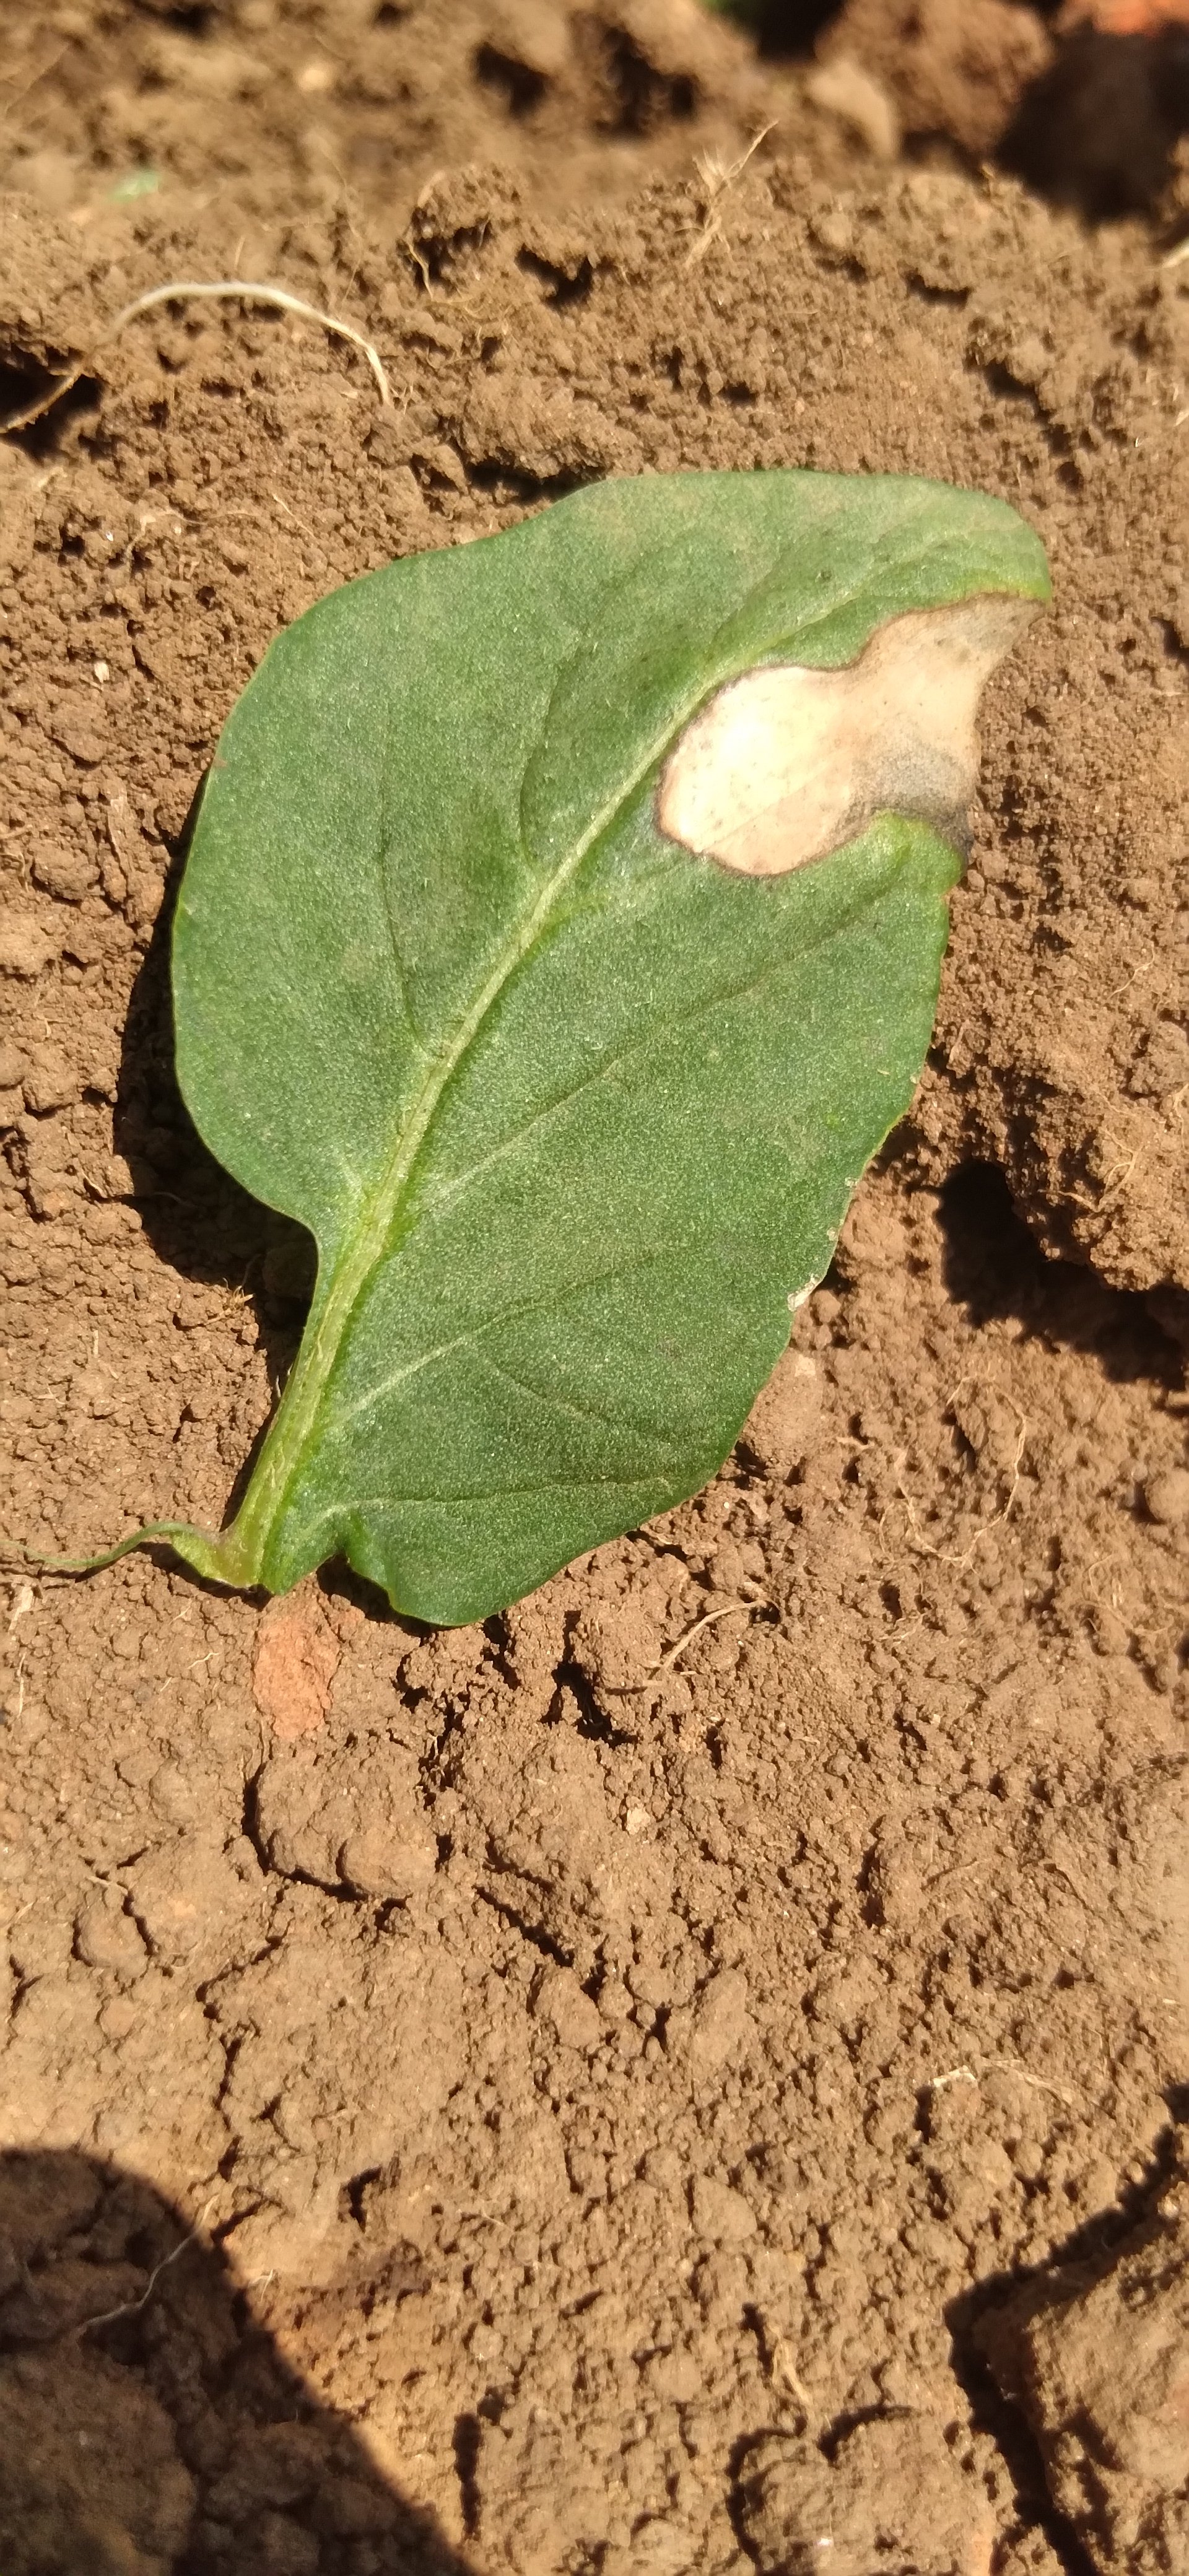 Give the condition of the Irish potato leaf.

early blight
